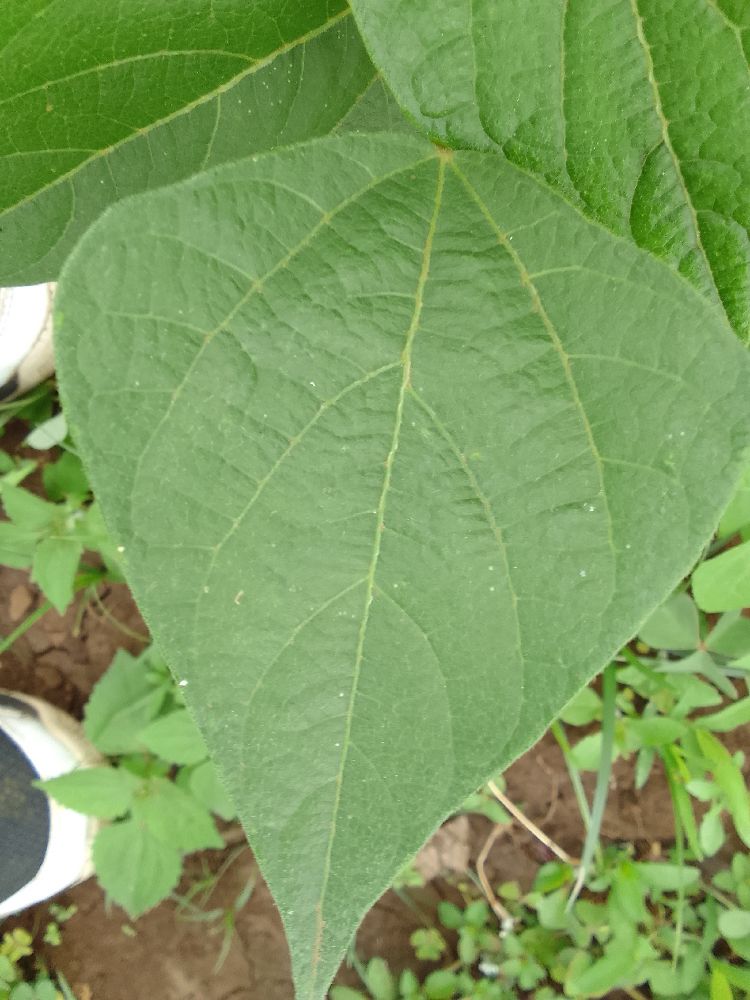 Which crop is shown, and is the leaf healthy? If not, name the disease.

common bean, healthy
